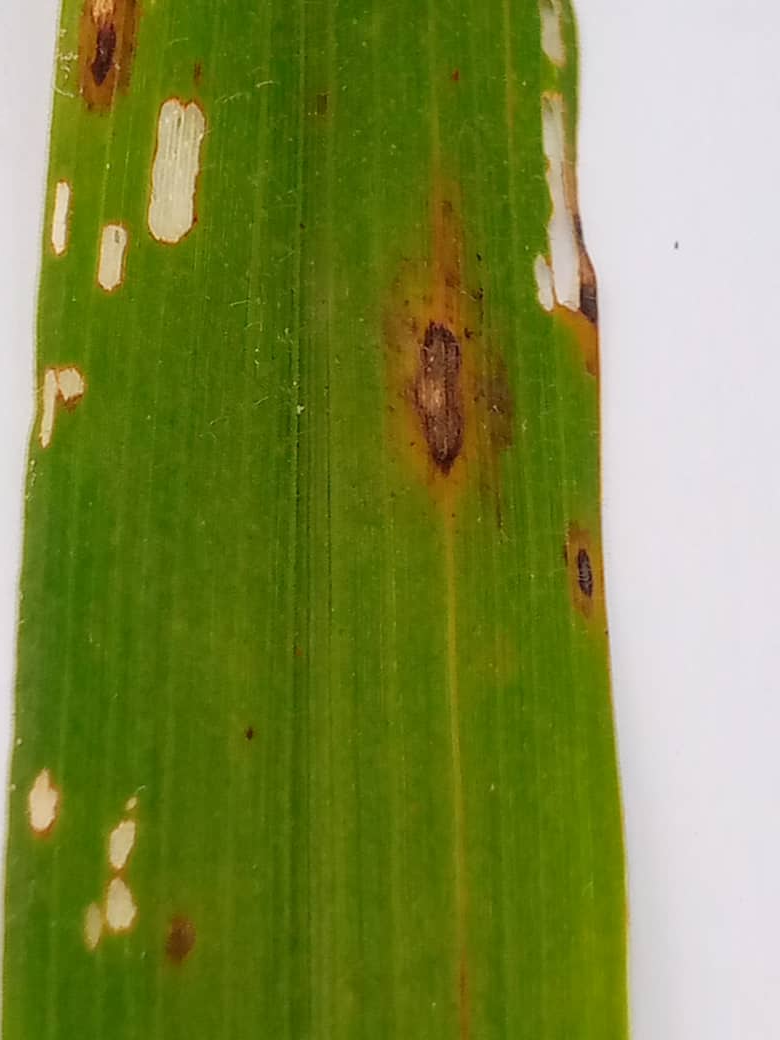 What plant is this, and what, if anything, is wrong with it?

pearl millet, exserohilum rostratum
